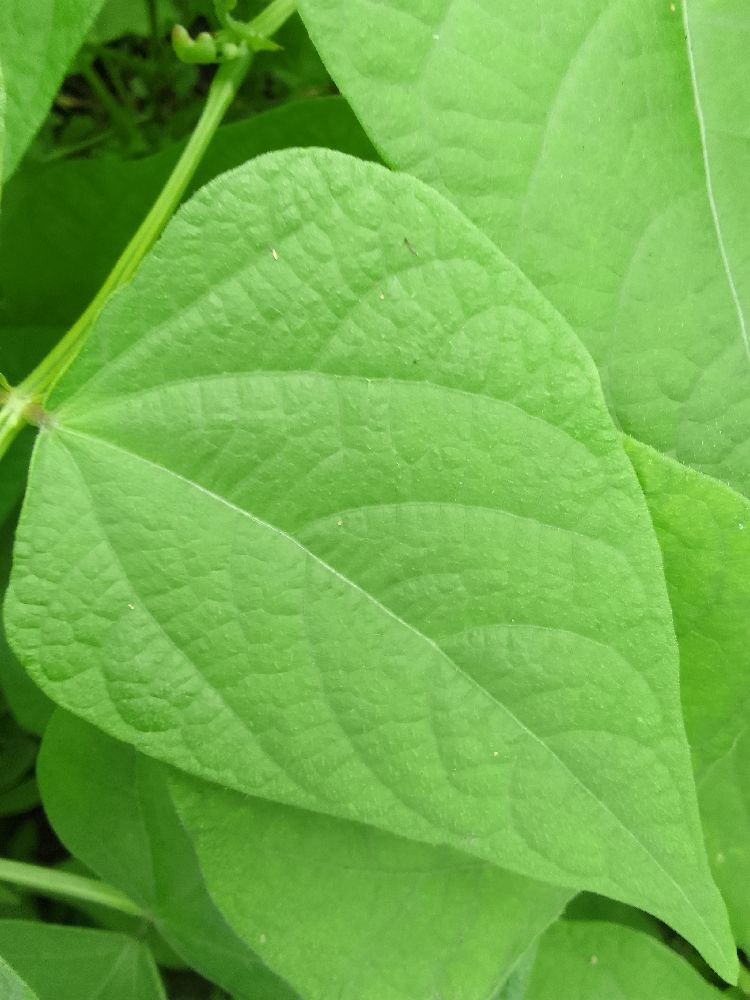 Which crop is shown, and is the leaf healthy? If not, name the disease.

common bean, healthy
